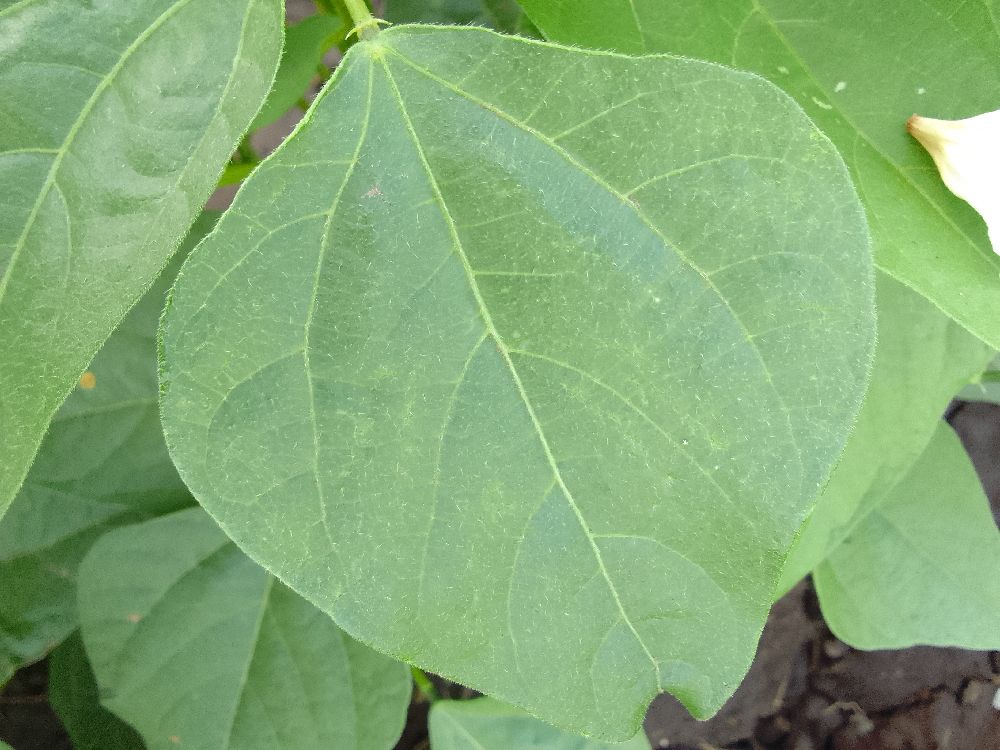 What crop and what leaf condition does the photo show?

common bean, healthy
